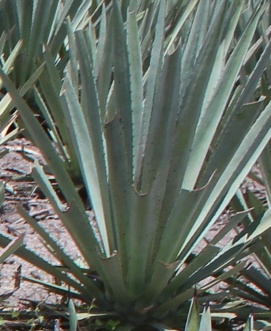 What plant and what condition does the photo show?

agave, healthy
